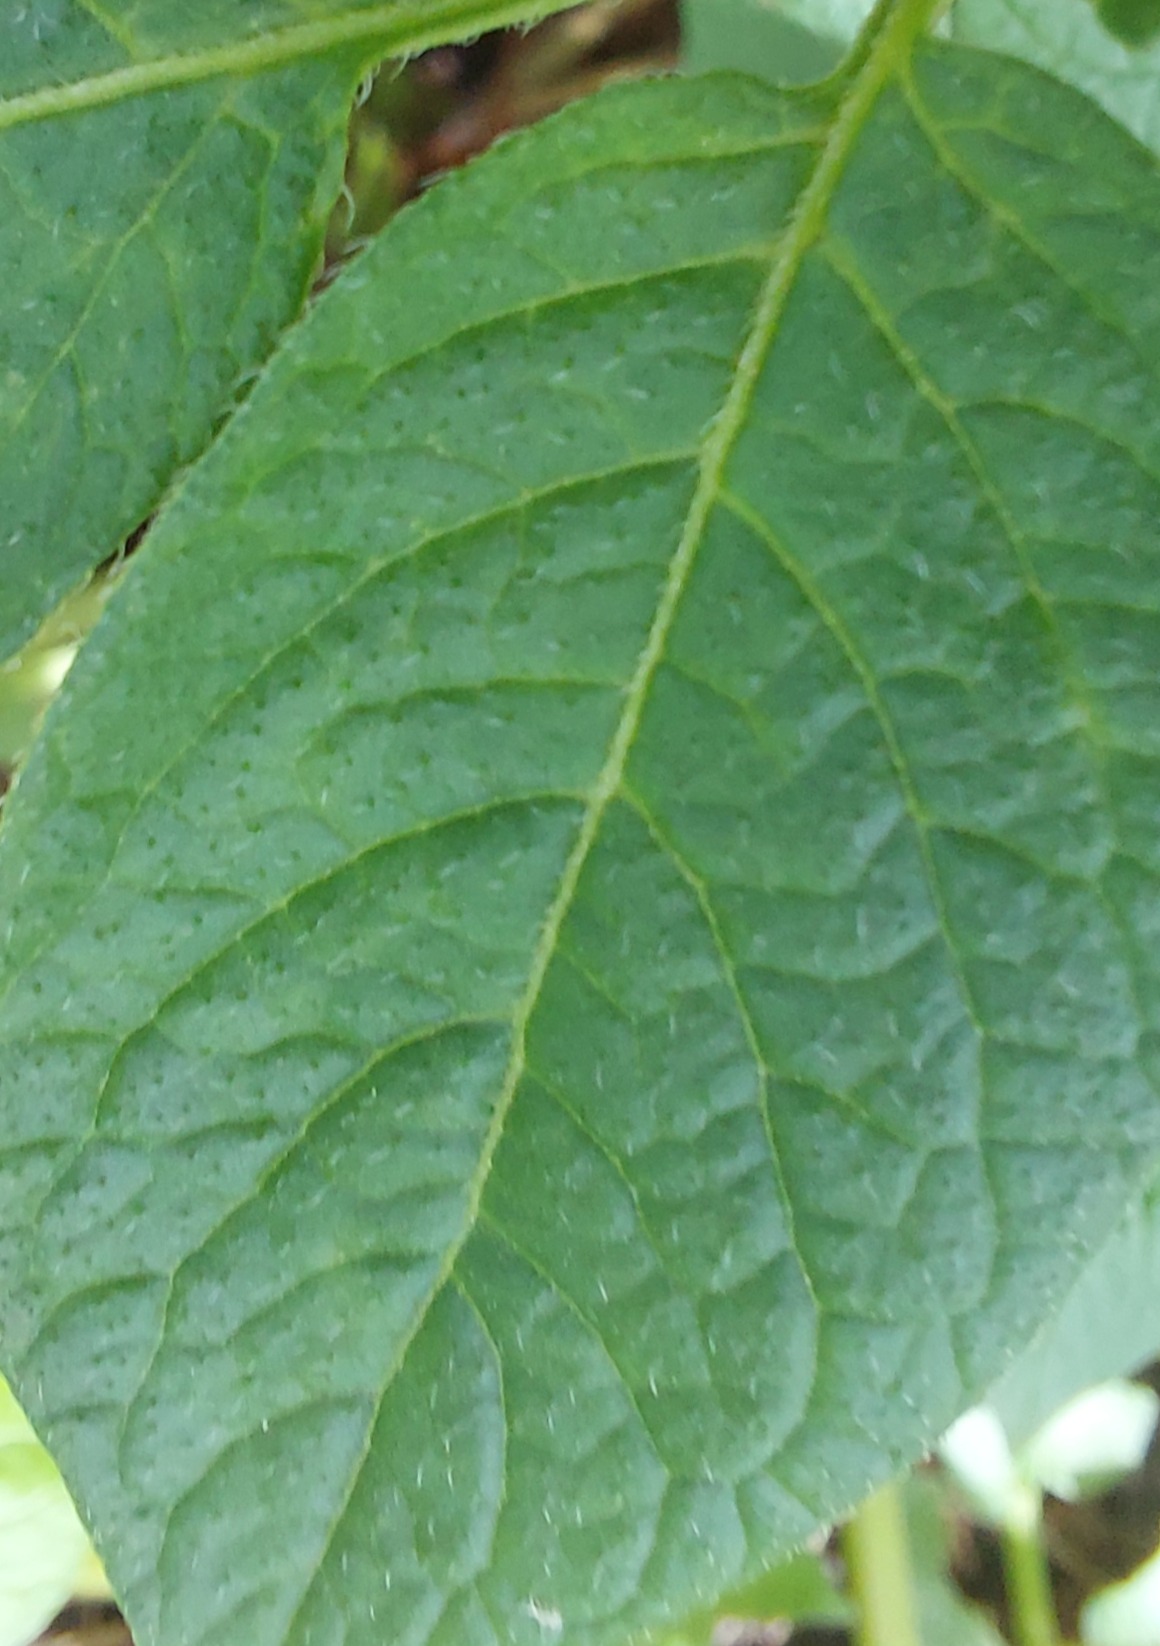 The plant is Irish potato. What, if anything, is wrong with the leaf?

healthy
